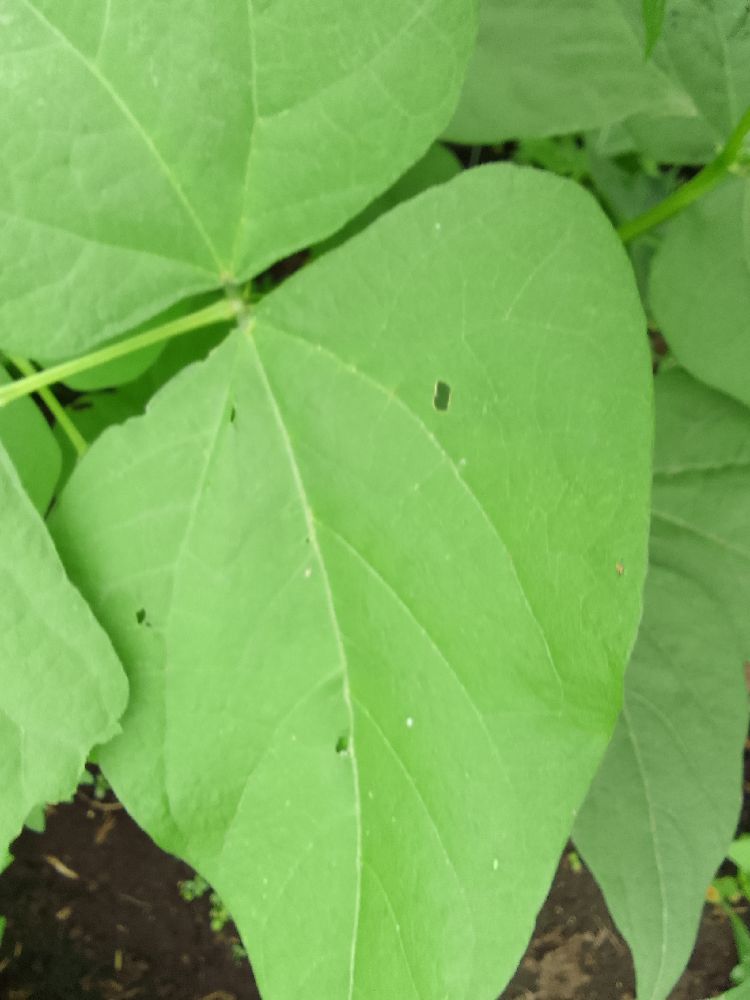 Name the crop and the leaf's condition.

common bean, healthy
